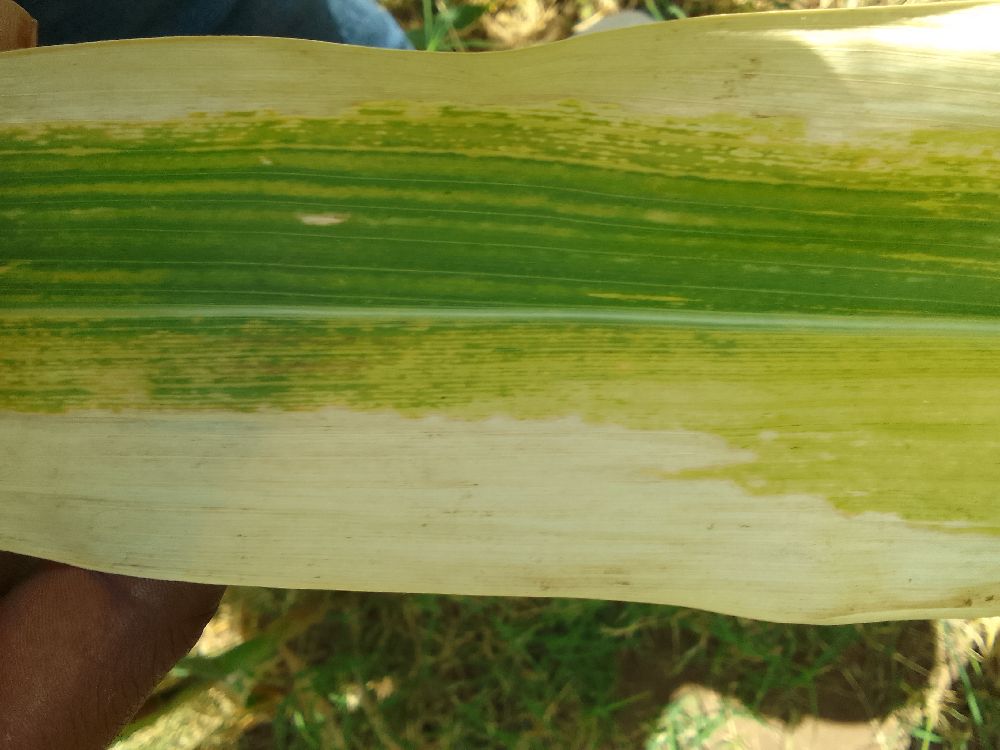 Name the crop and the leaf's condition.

maize, maize lethal necrosis
